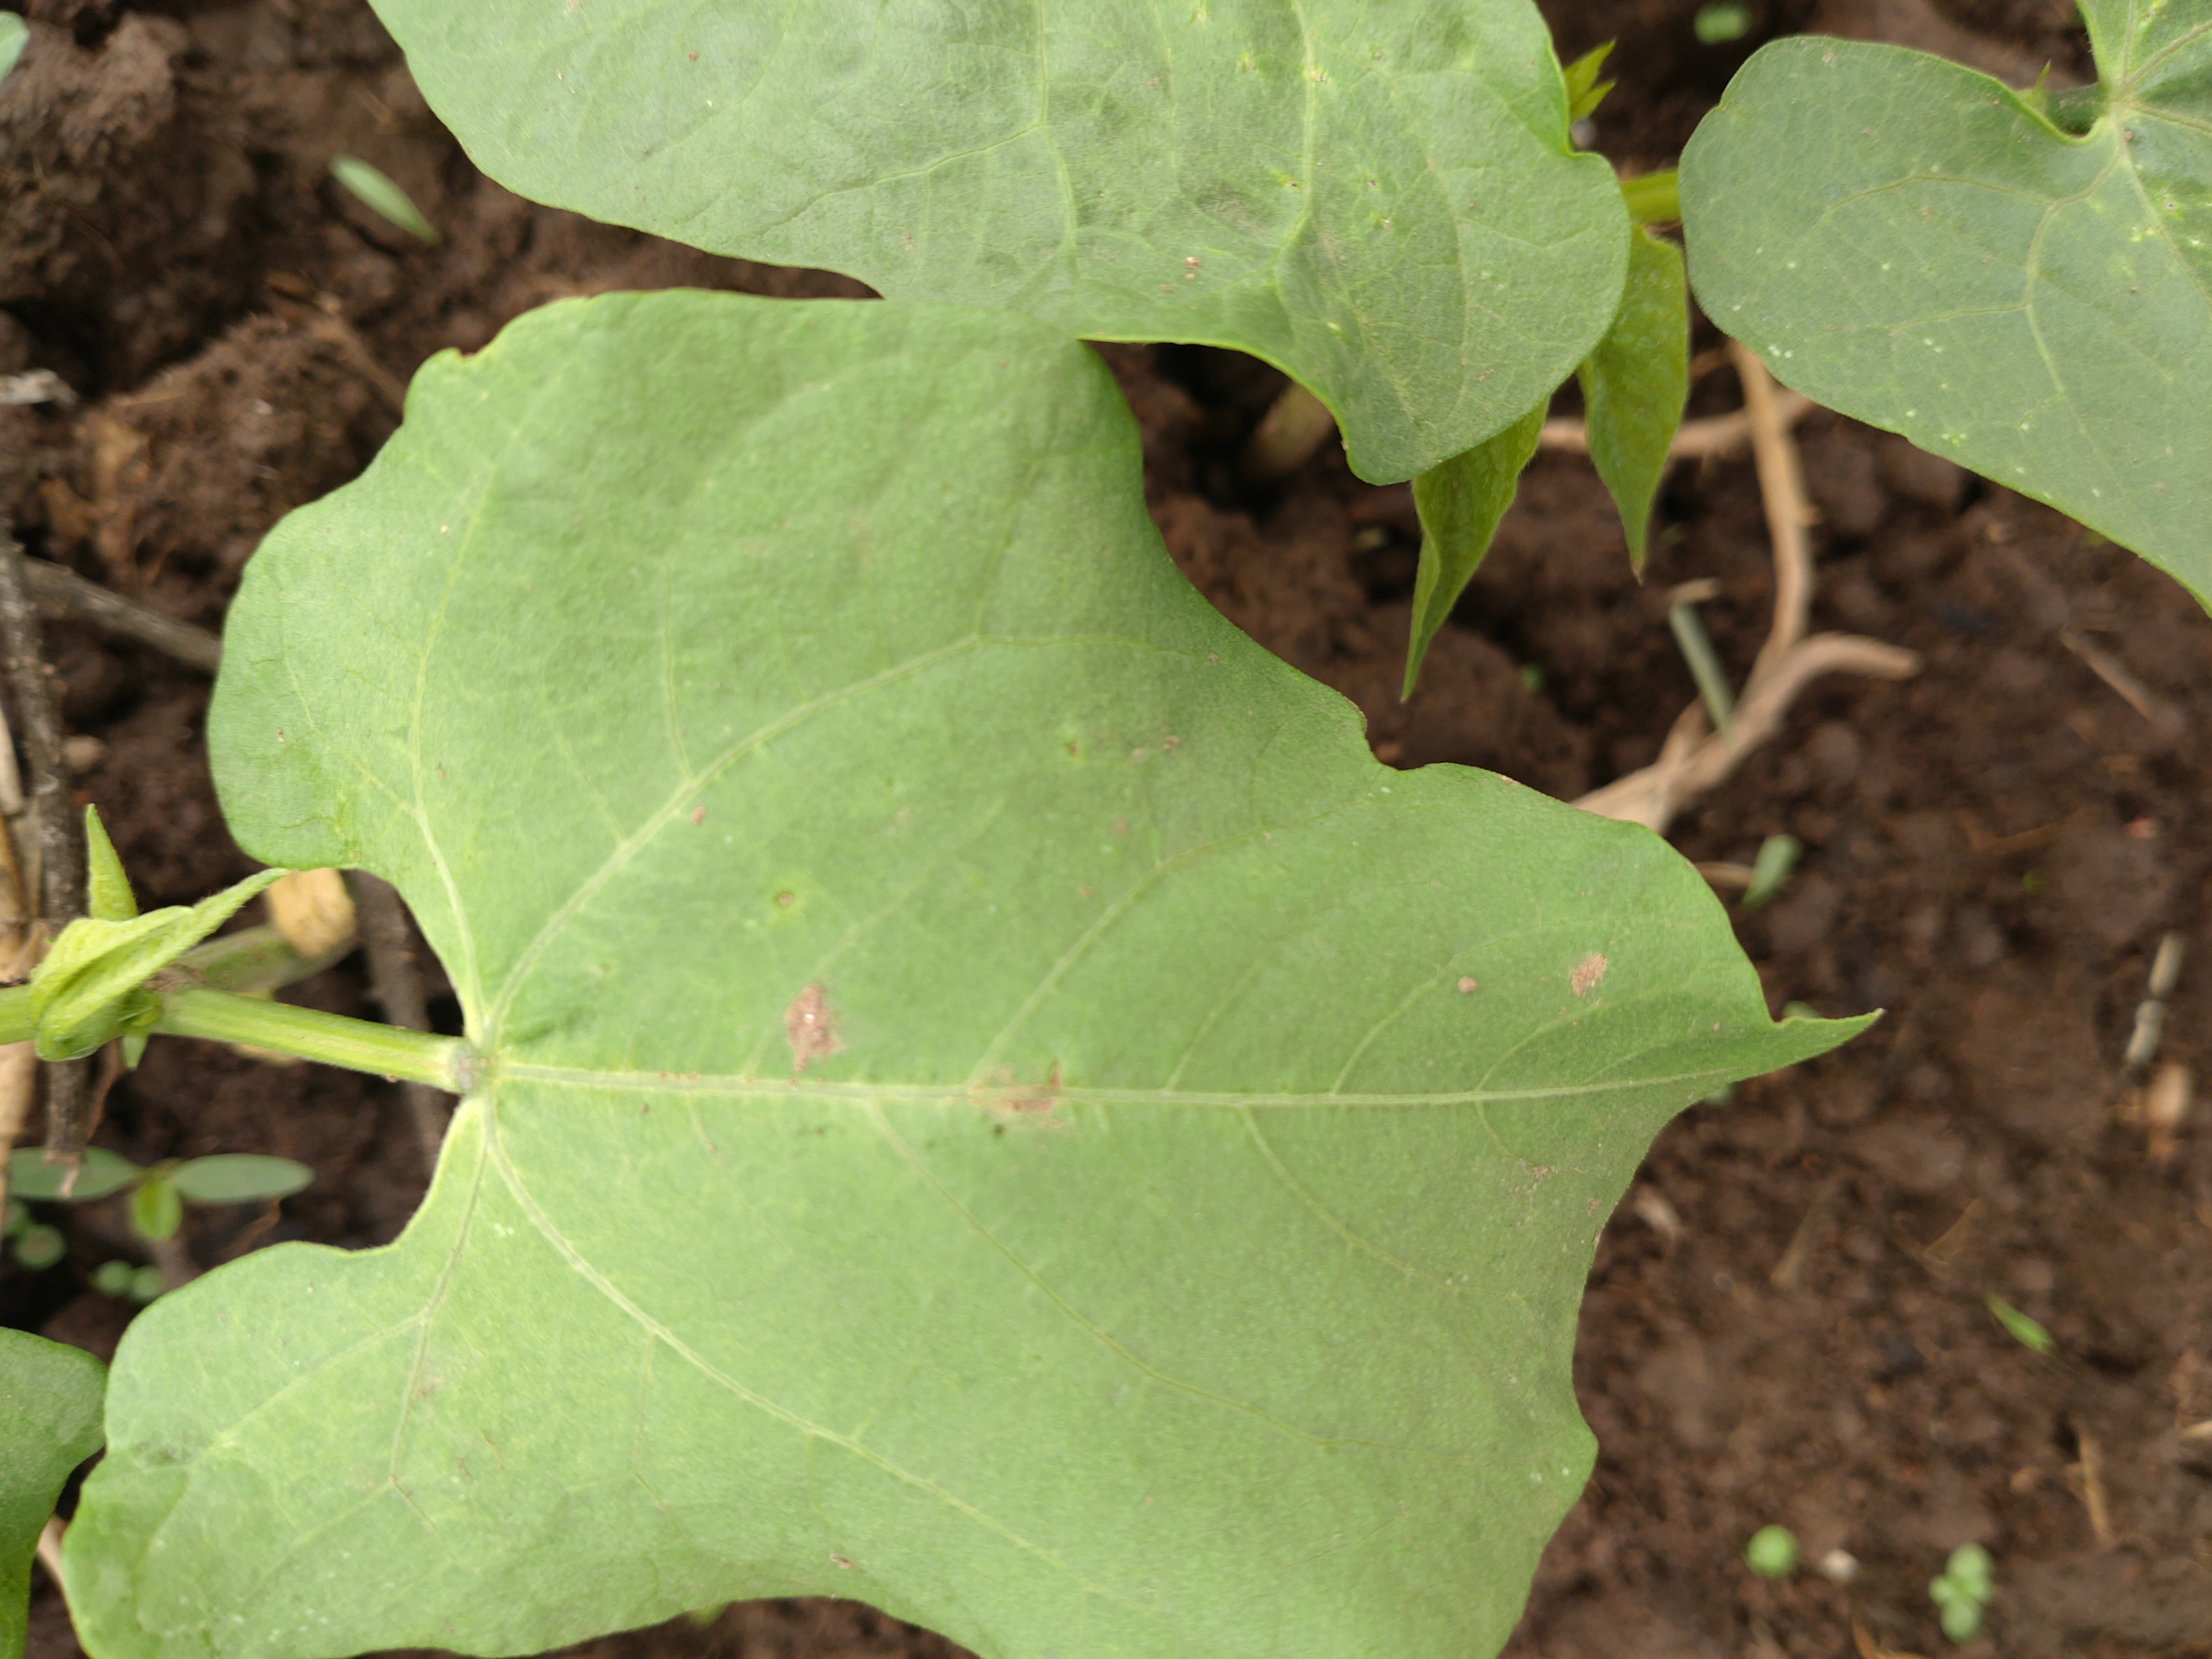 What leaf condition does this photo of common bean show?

healthy
